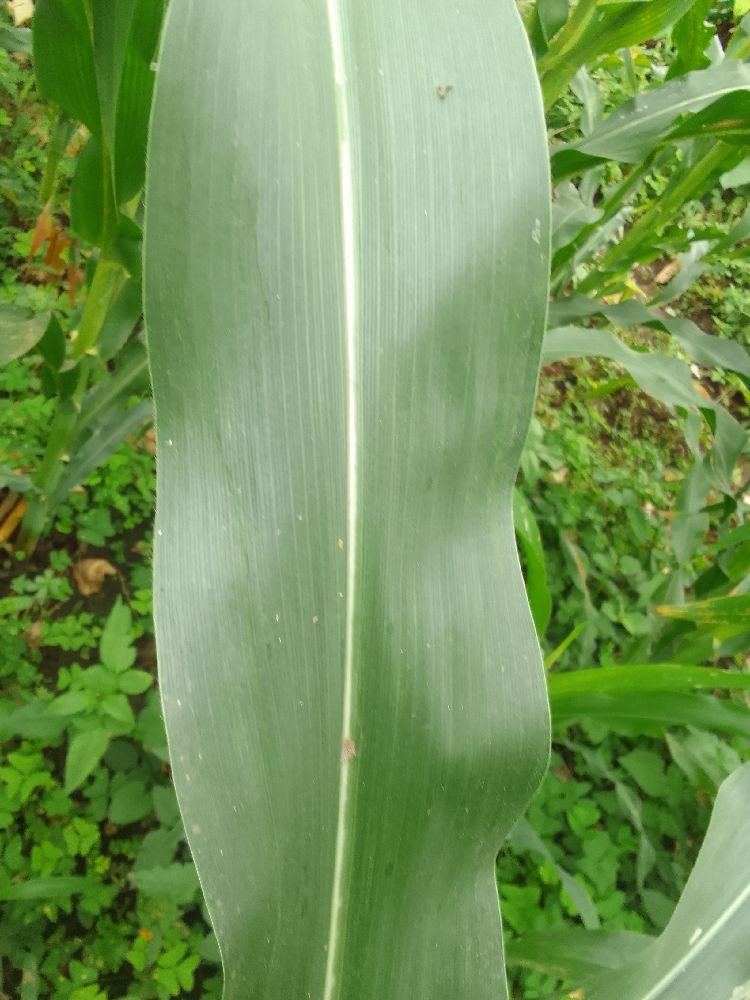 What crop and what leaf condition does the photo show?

maize, healthy
